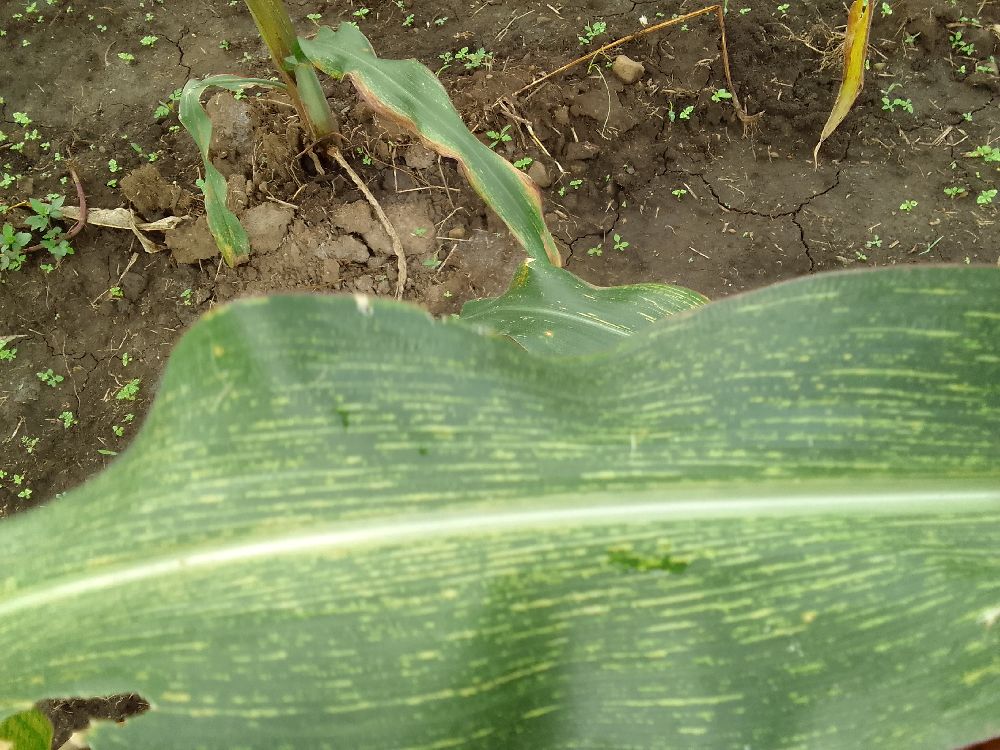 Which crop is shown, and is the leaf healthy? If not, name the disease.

maize, maize streak virus
